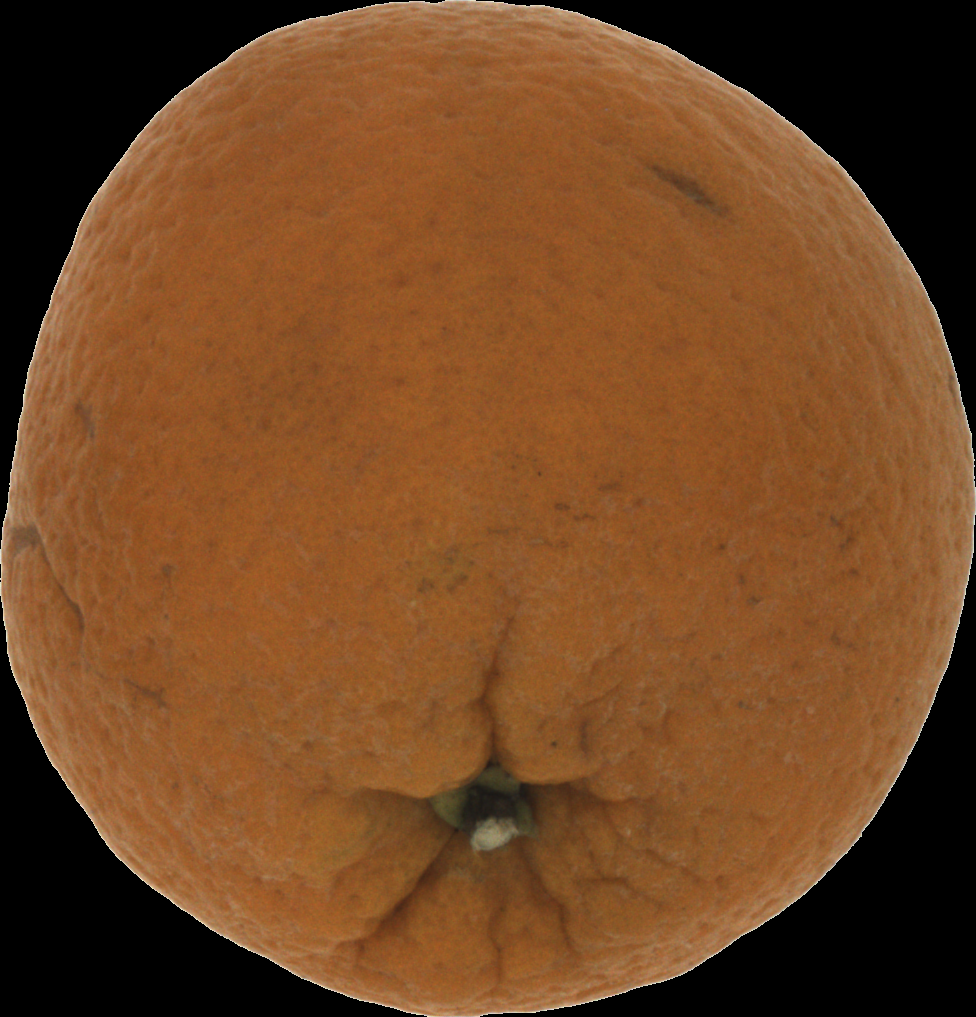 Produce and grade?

orange, bad
